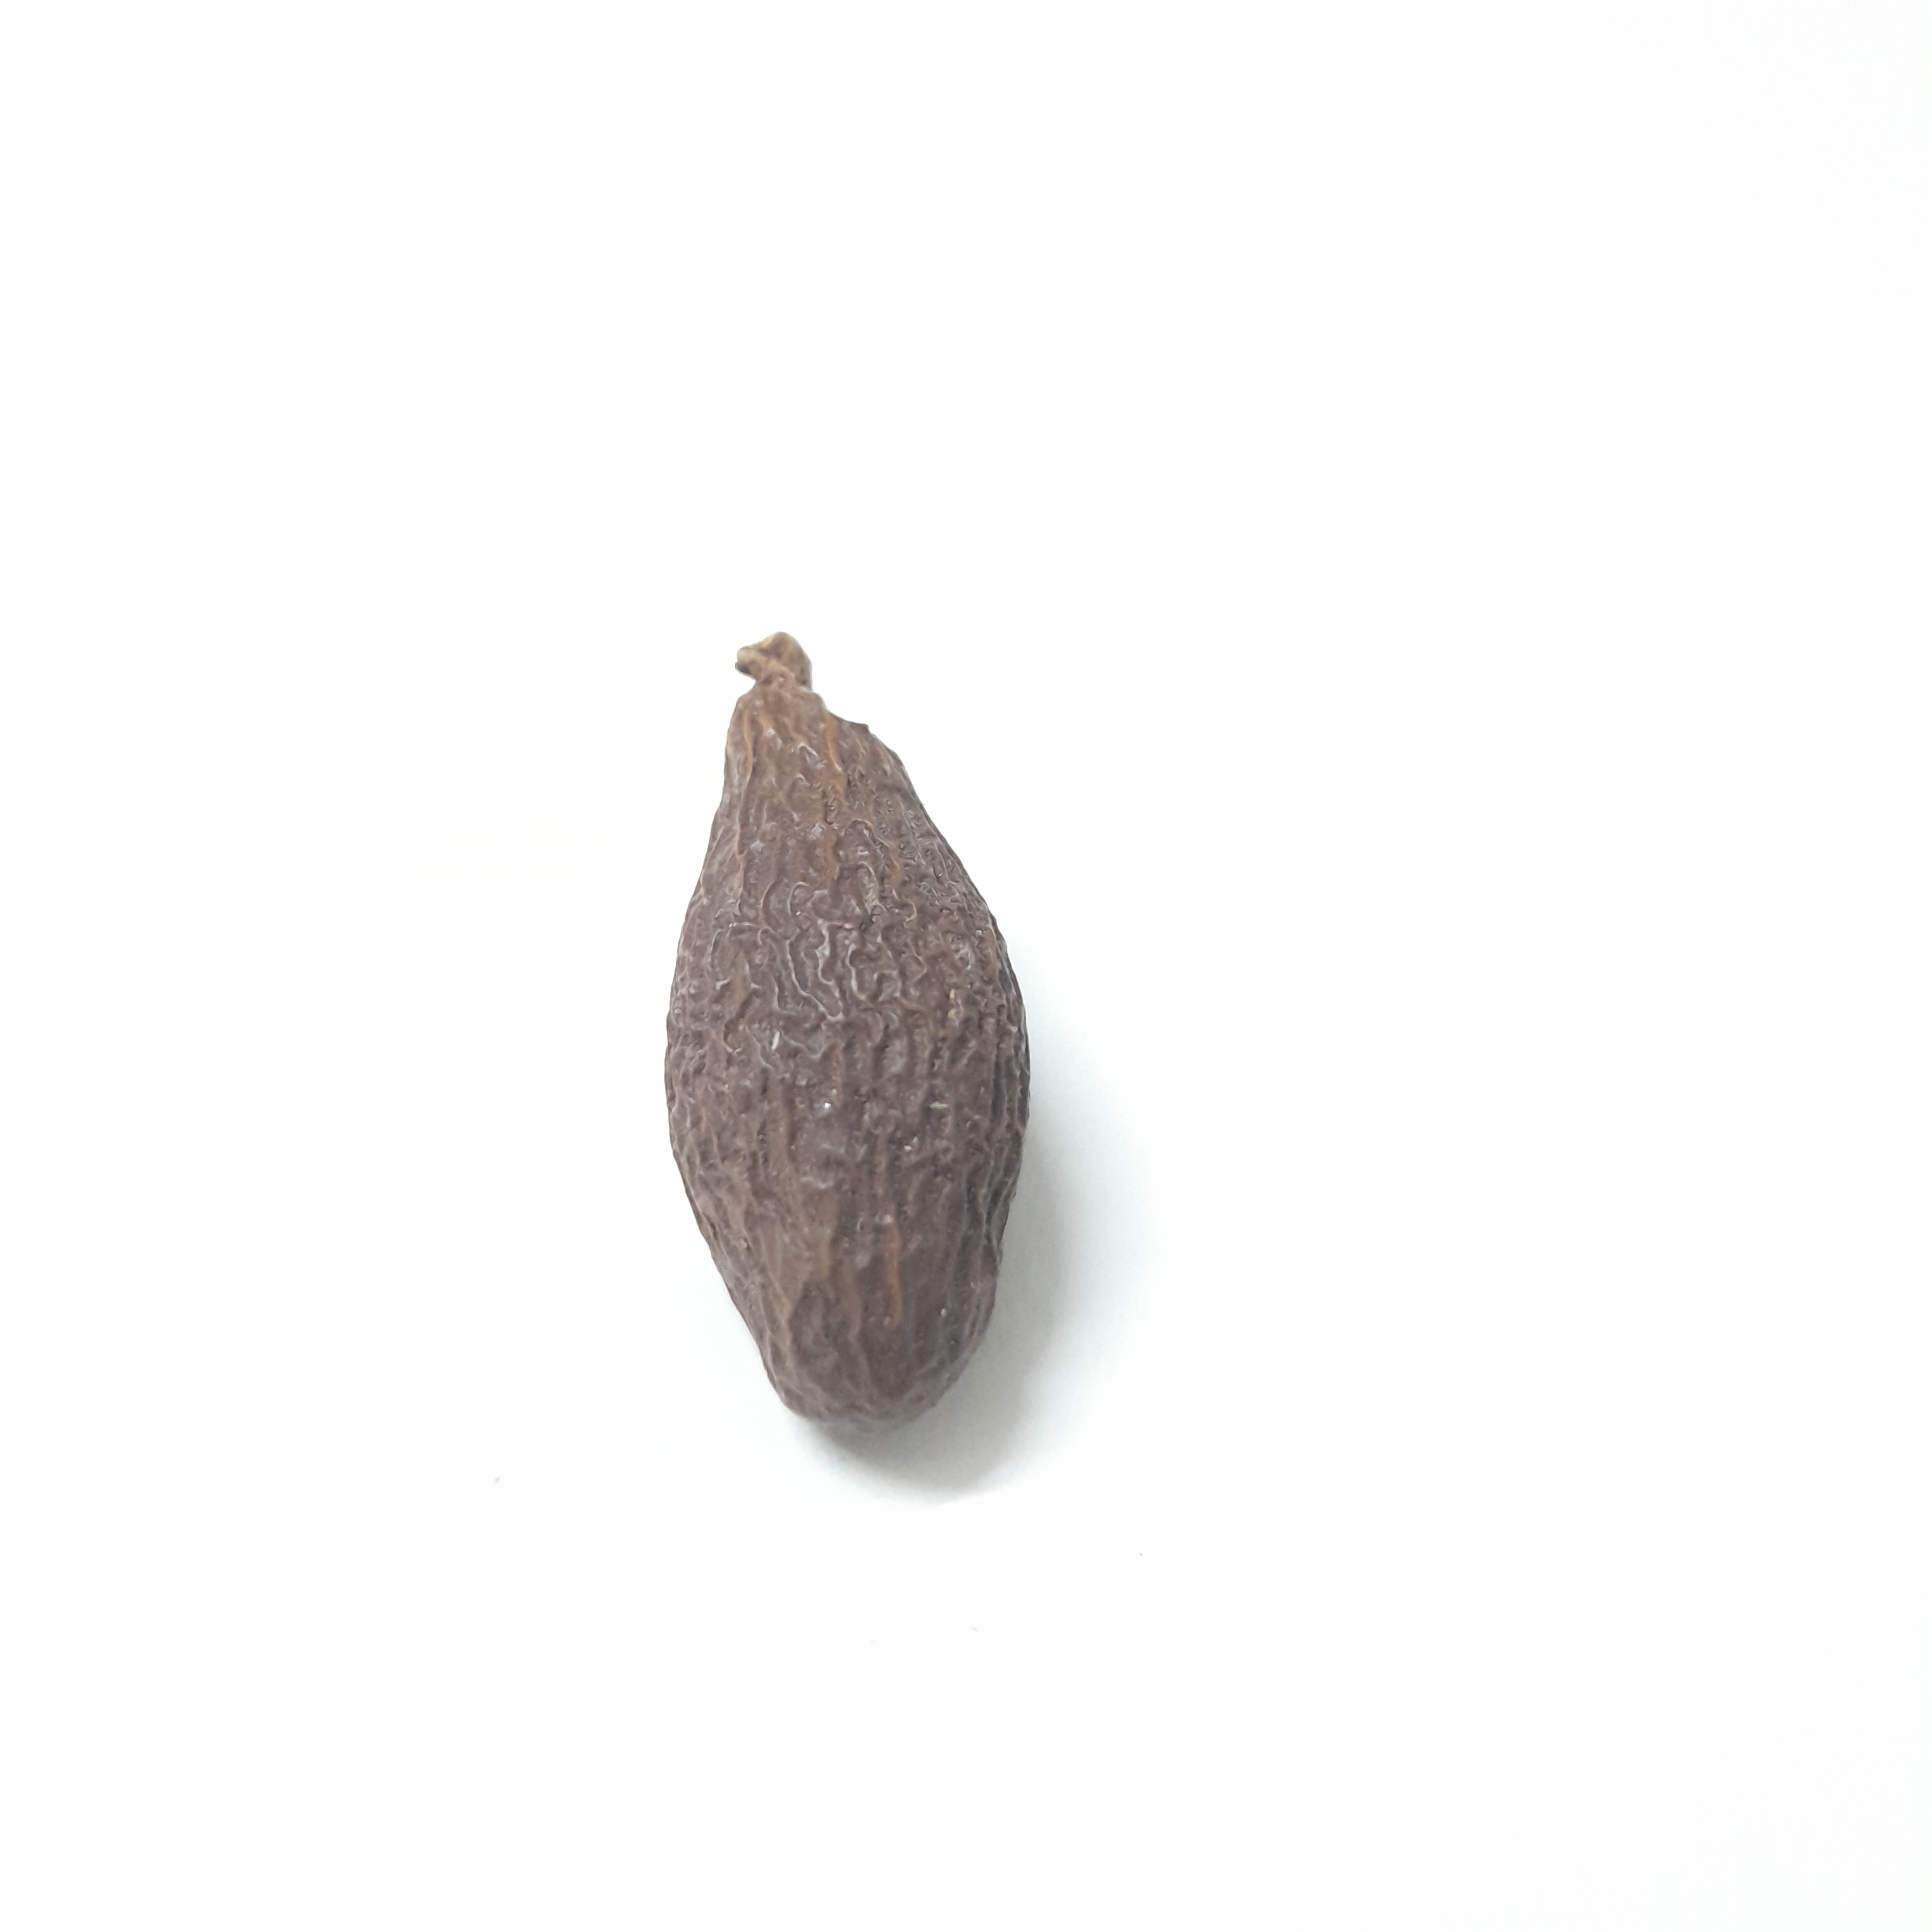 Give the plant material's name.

niranjanphal
